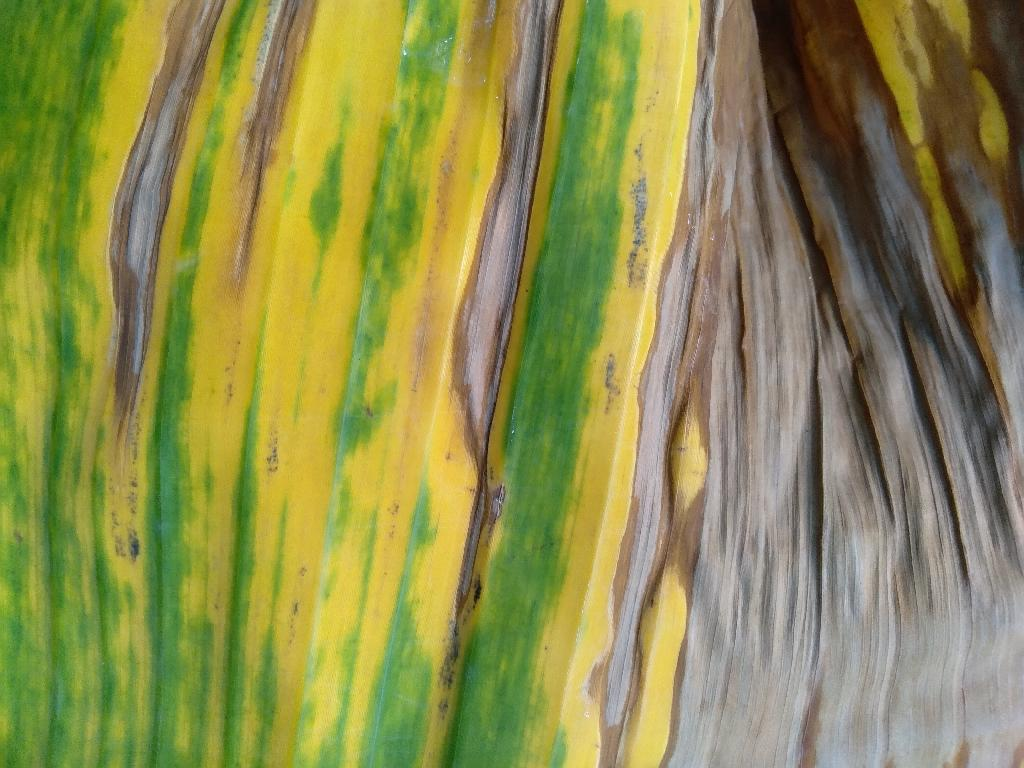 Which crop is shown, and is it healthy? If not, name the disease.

banana, fusarium wilt race 1
